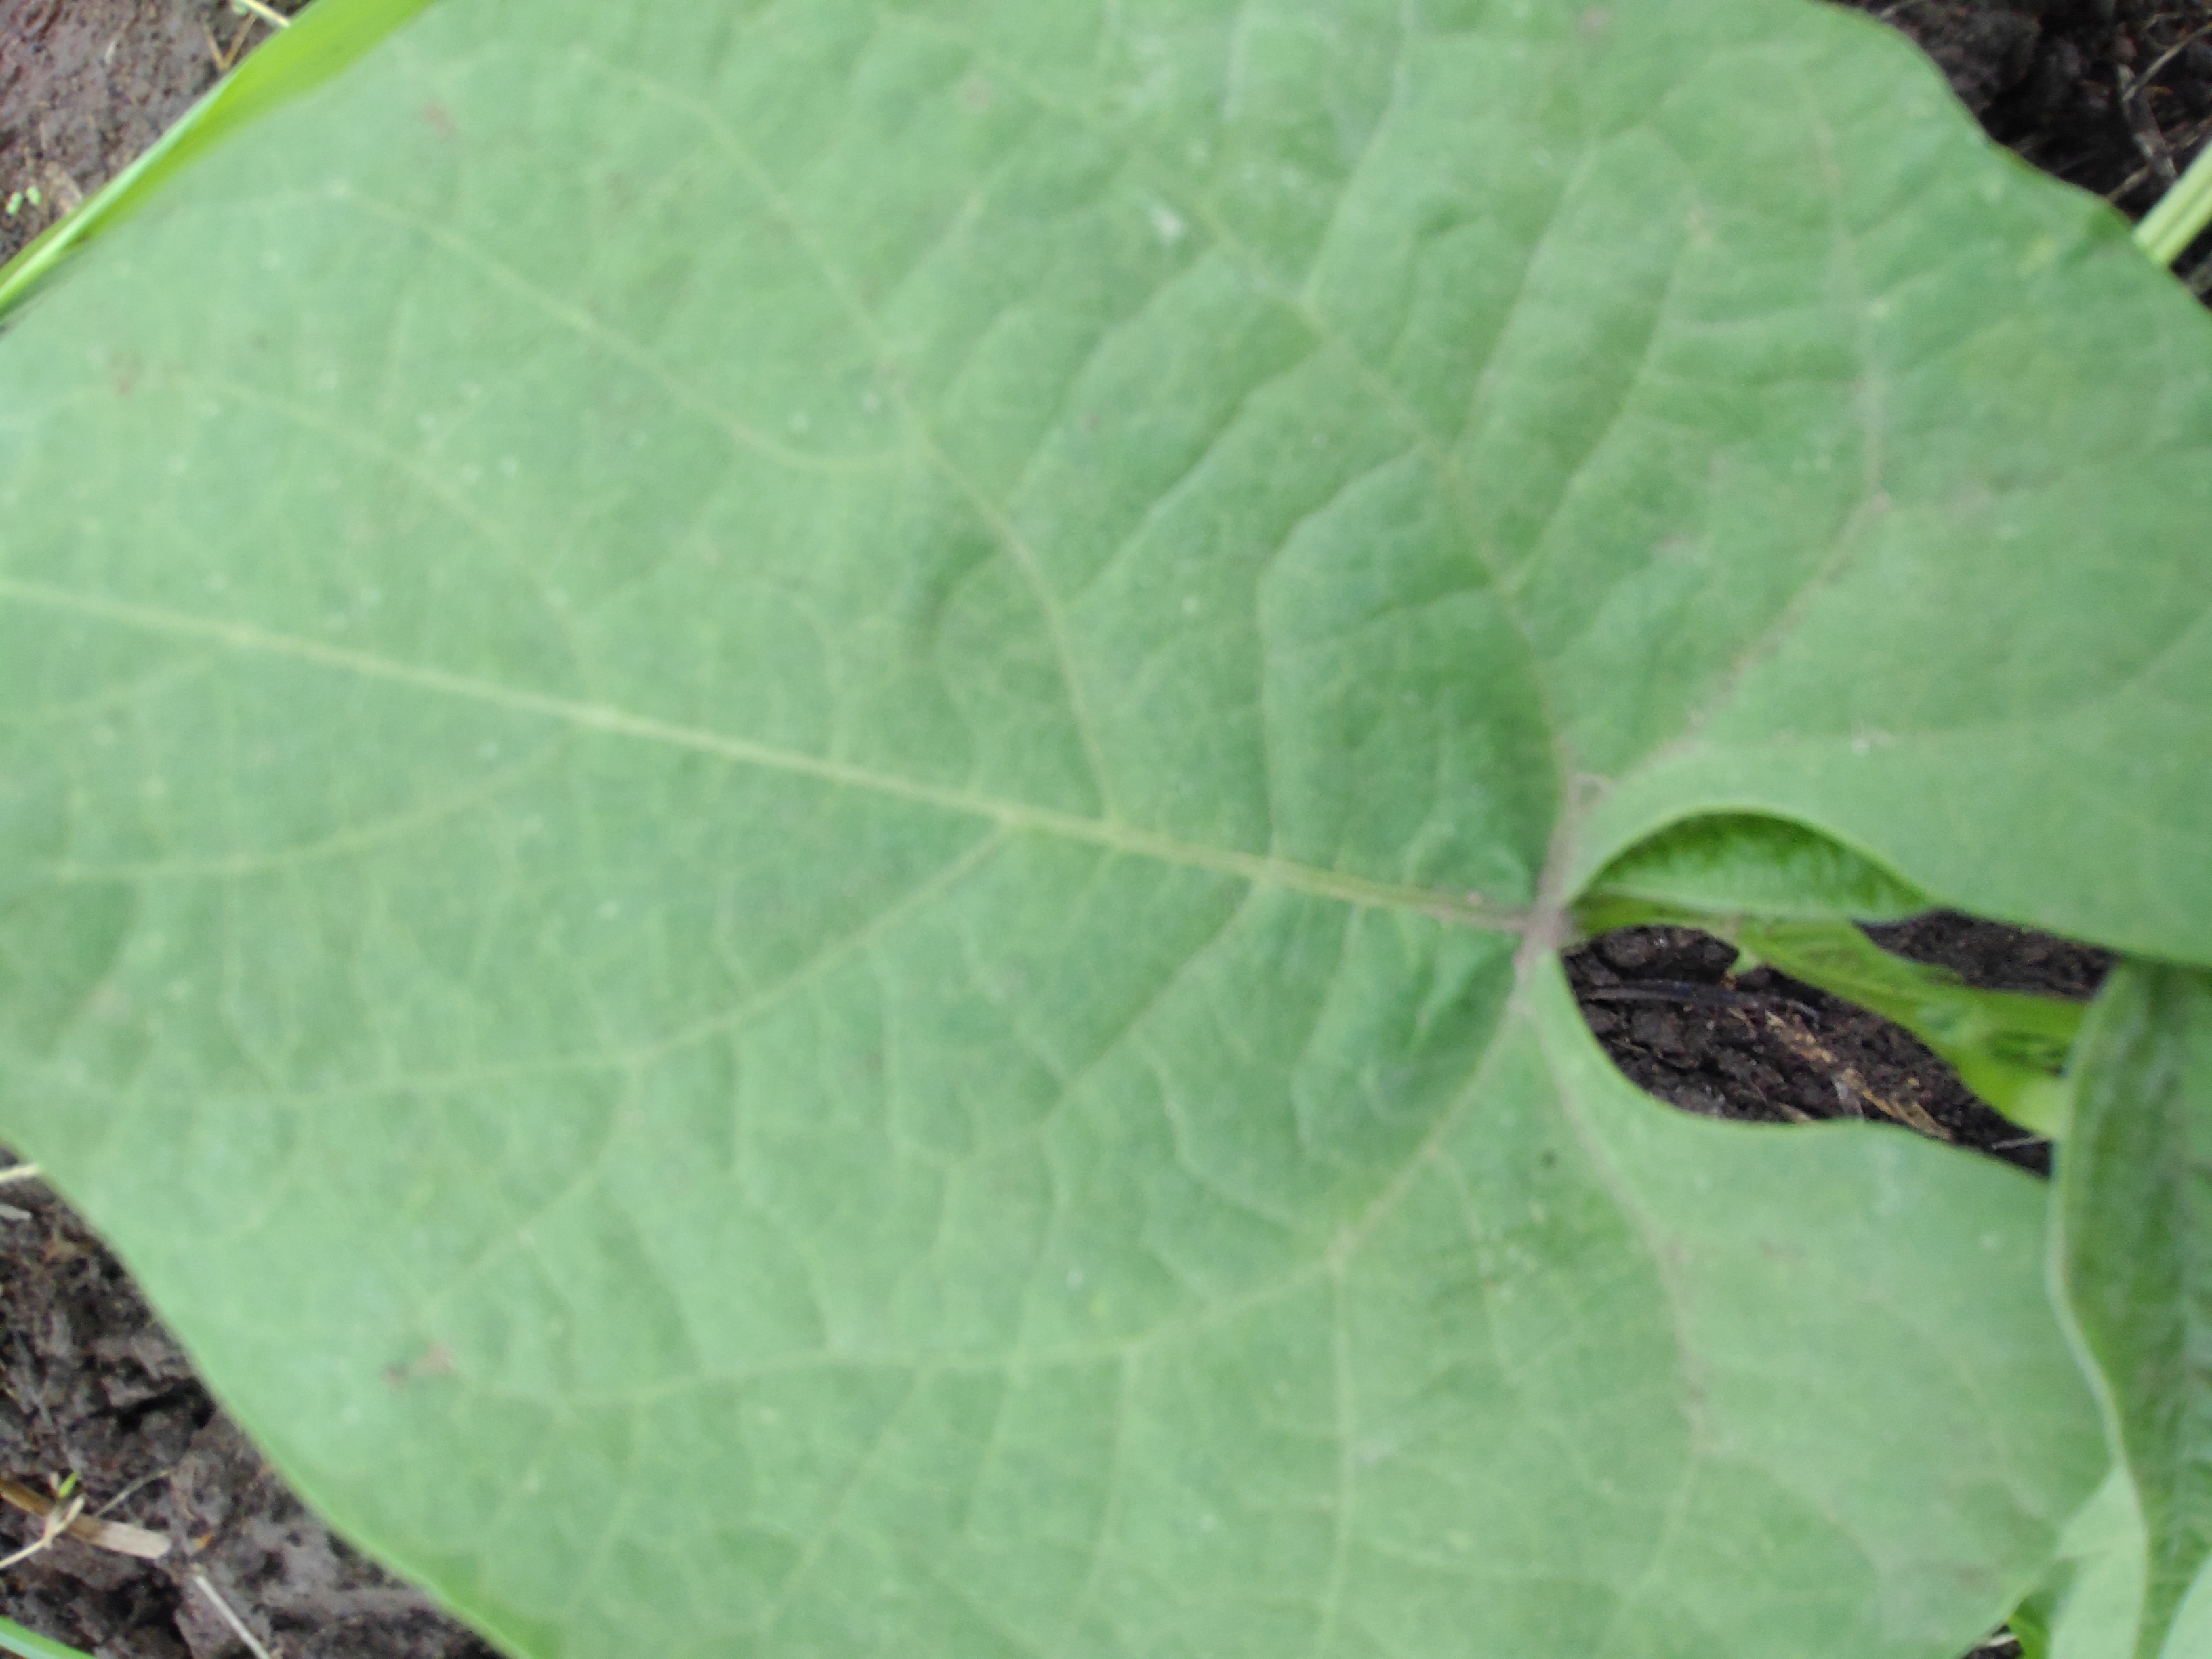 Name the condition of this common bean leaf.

healthy
